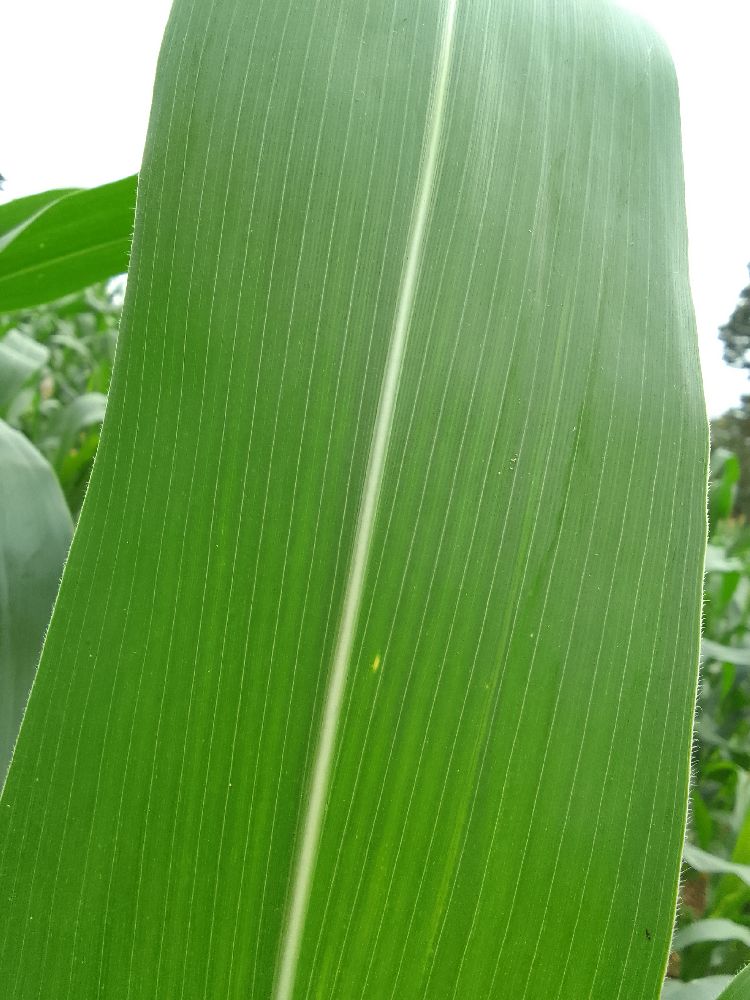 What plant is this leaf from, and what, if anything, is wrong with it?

maize, healthy
